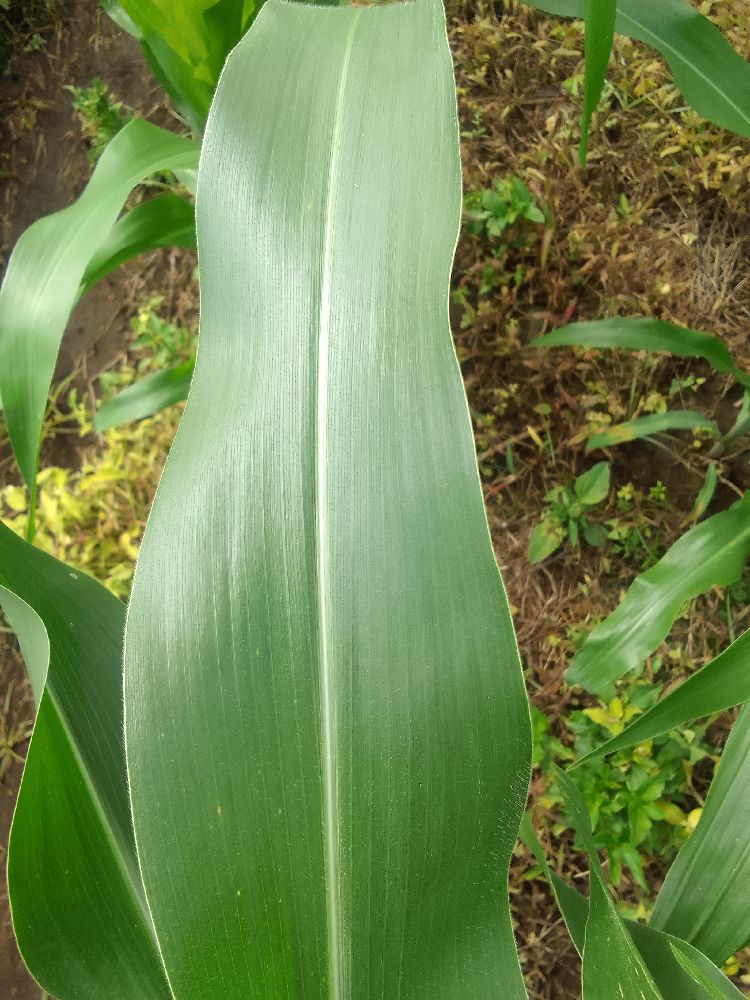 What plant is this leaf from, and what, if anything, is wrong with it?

maize, healthy
